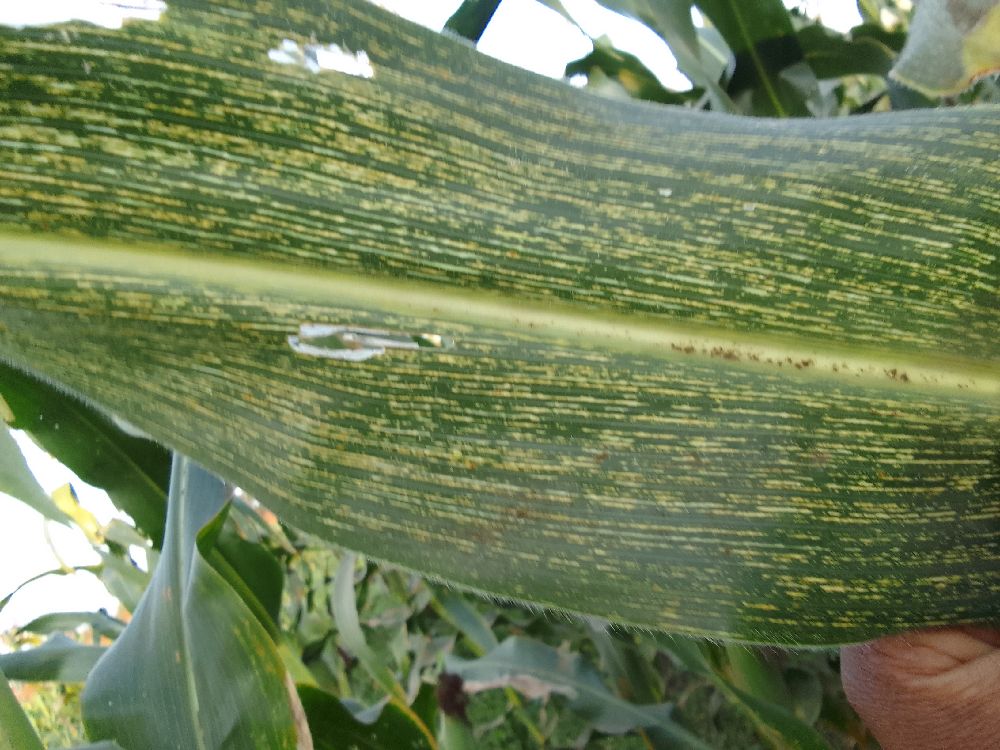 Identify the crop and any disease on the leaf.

maize, maize streak virus
